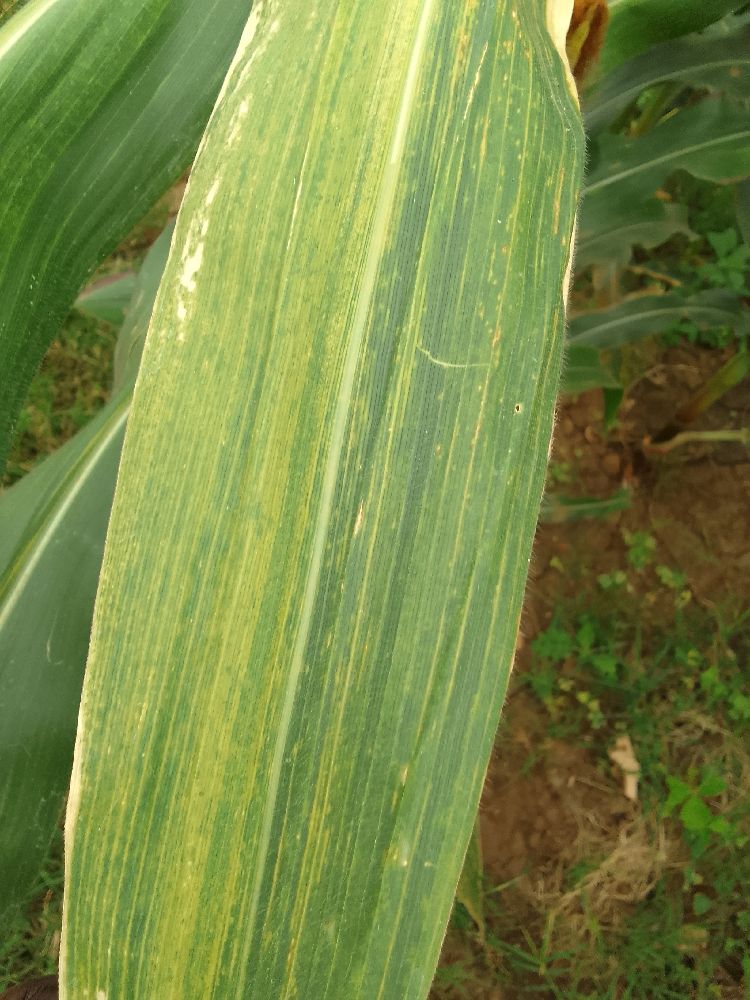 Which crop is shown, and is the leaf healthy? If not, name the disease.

maize, maize lethal necrosis
